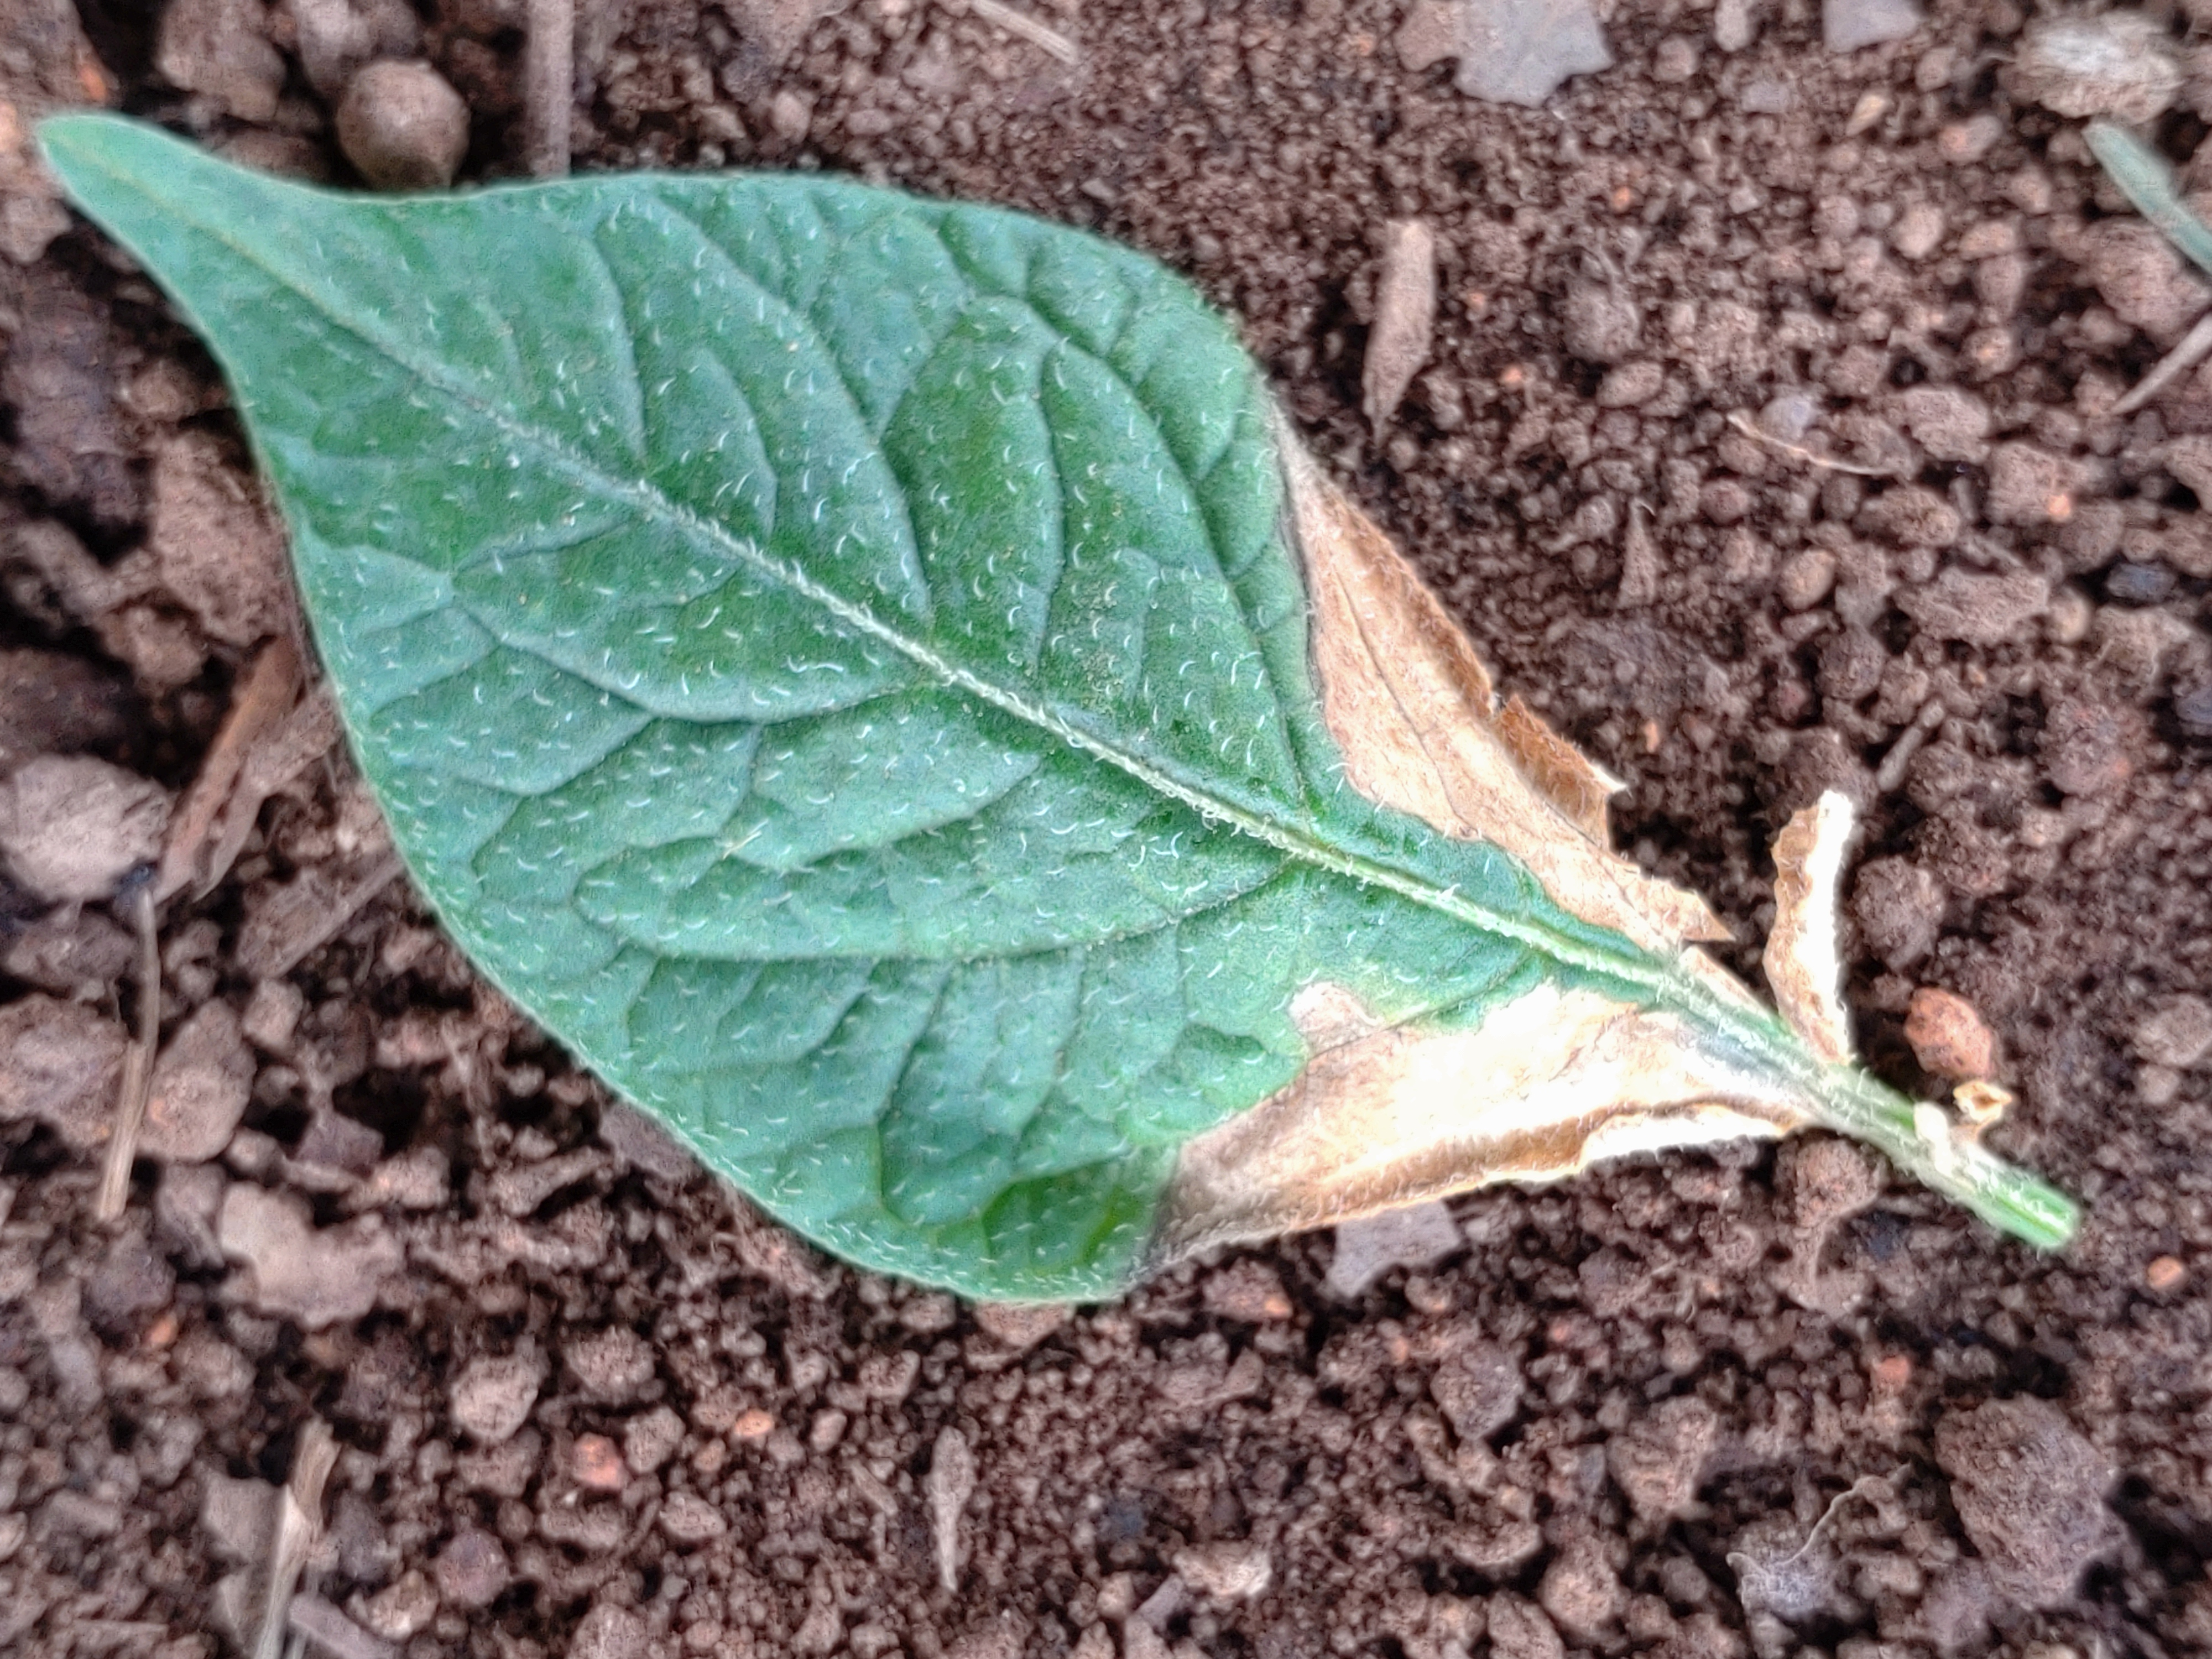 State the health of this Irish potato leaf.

early blight
